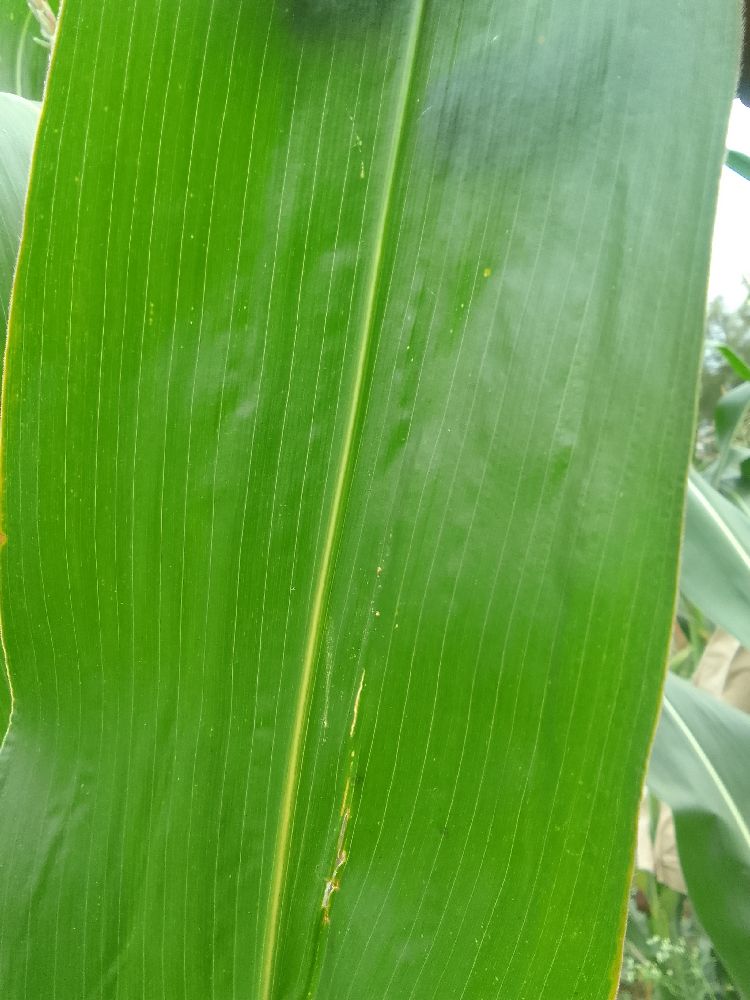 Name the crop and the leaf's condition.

maize, healthy
